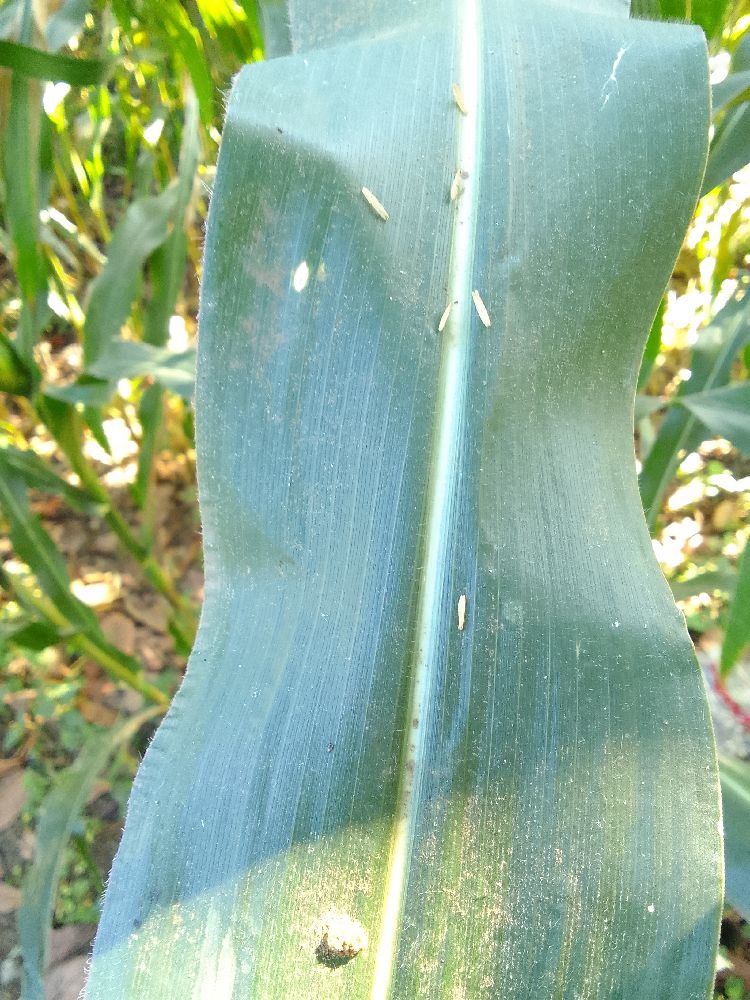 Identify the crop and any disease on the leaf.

maize, healthy
